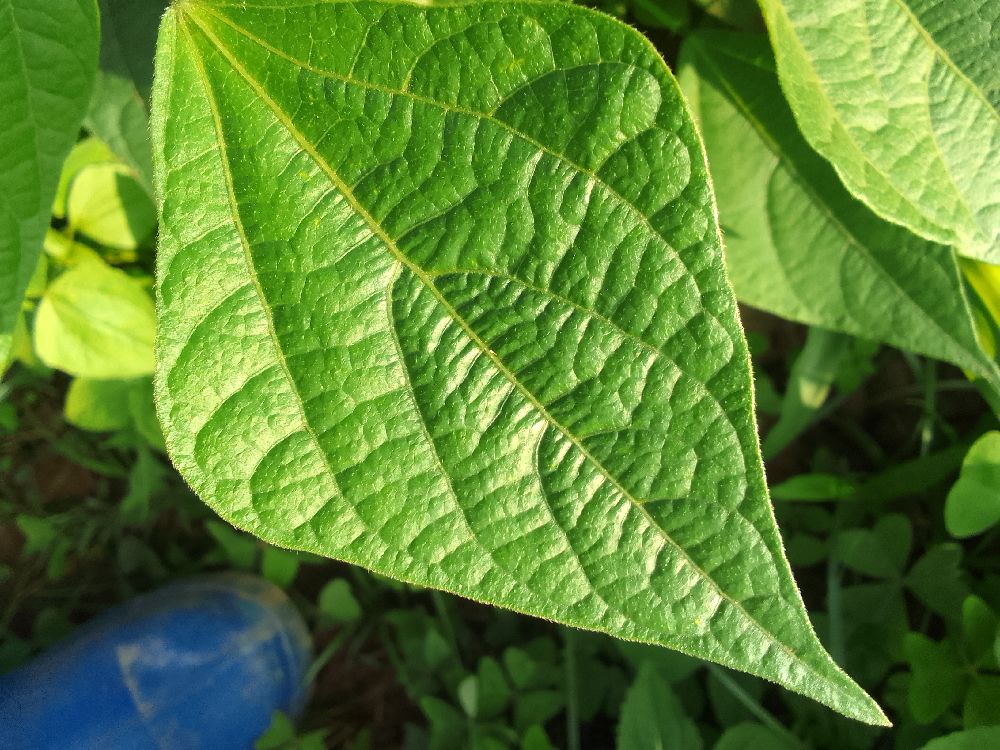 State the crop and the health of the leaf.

common bean, healthy
